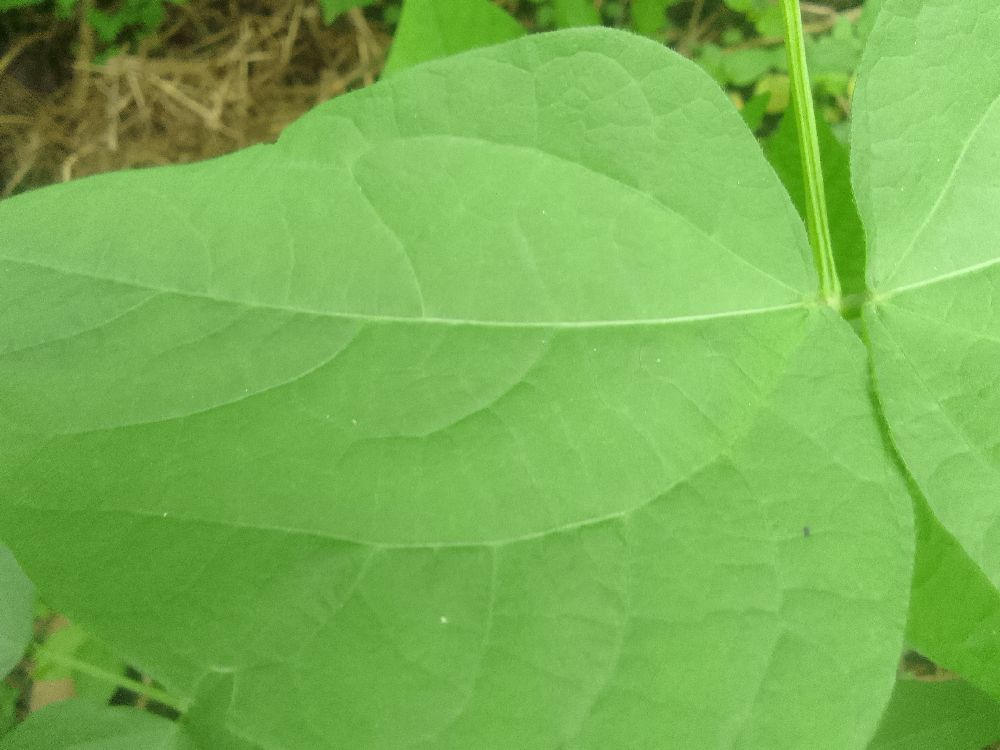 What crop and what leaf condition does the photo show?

common bean, healthy
